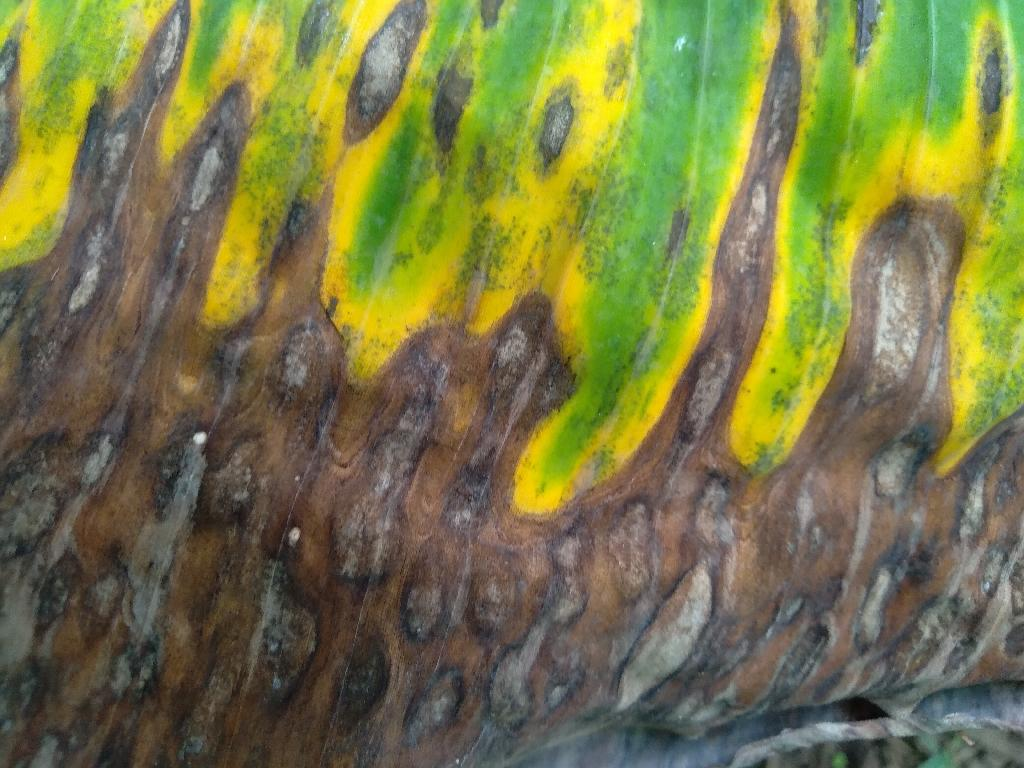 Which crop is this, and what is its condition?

banana, black sigatoka
